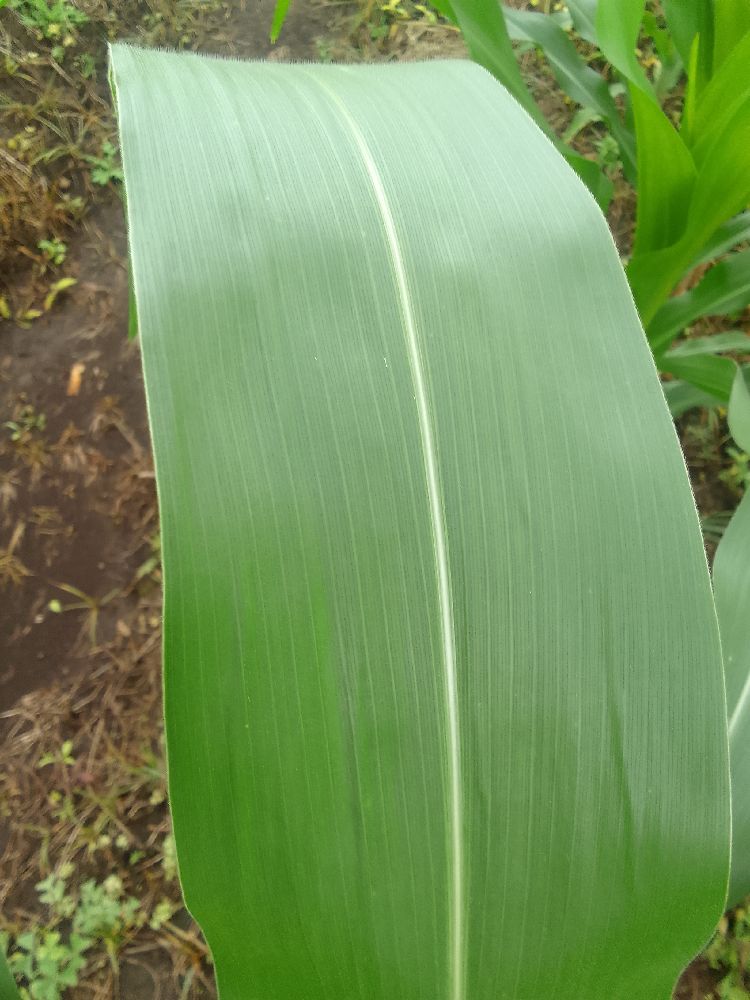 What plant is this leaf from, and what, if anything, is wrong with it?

maize, healthy
